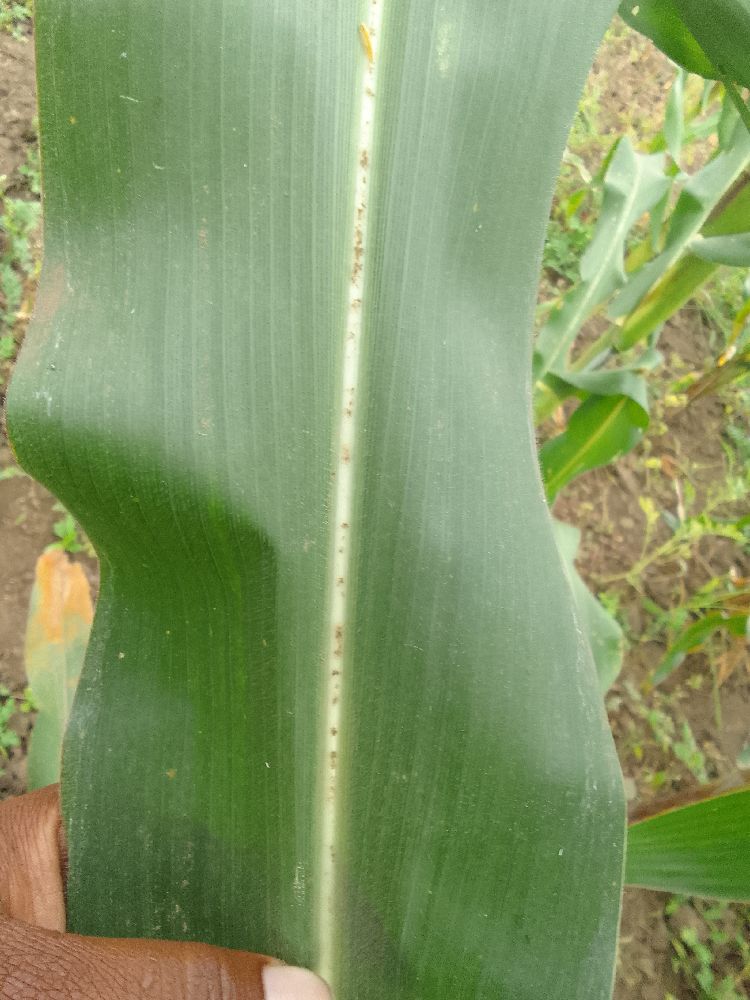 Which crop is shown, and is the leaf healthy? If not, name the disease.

maize, healthy
